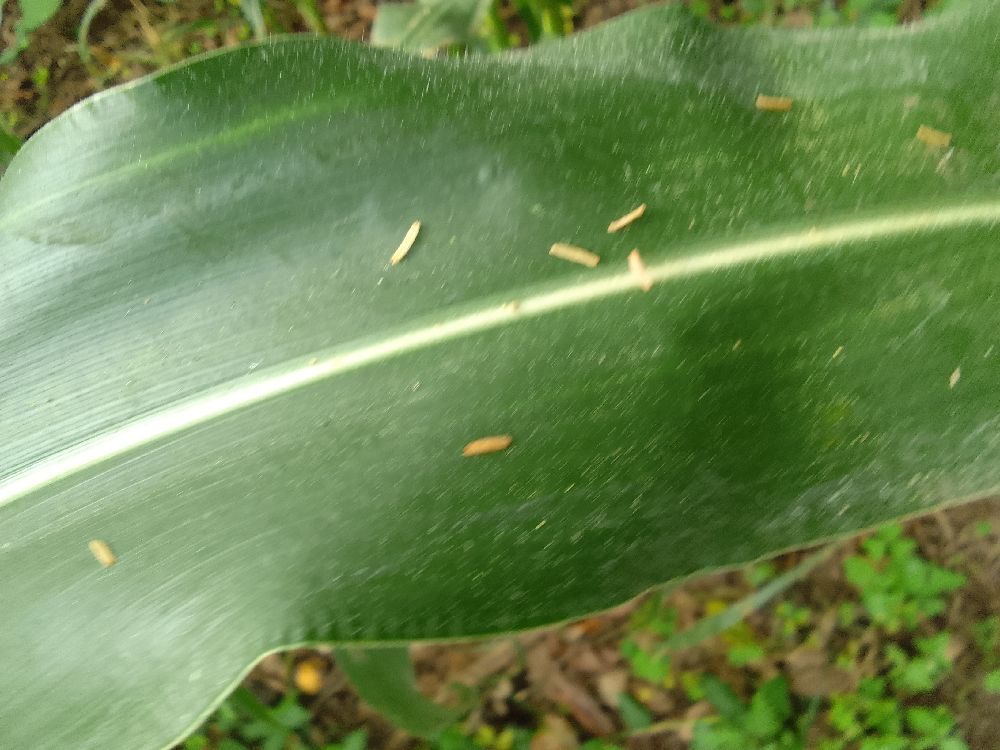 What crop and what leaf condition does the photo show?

maize, healthy
